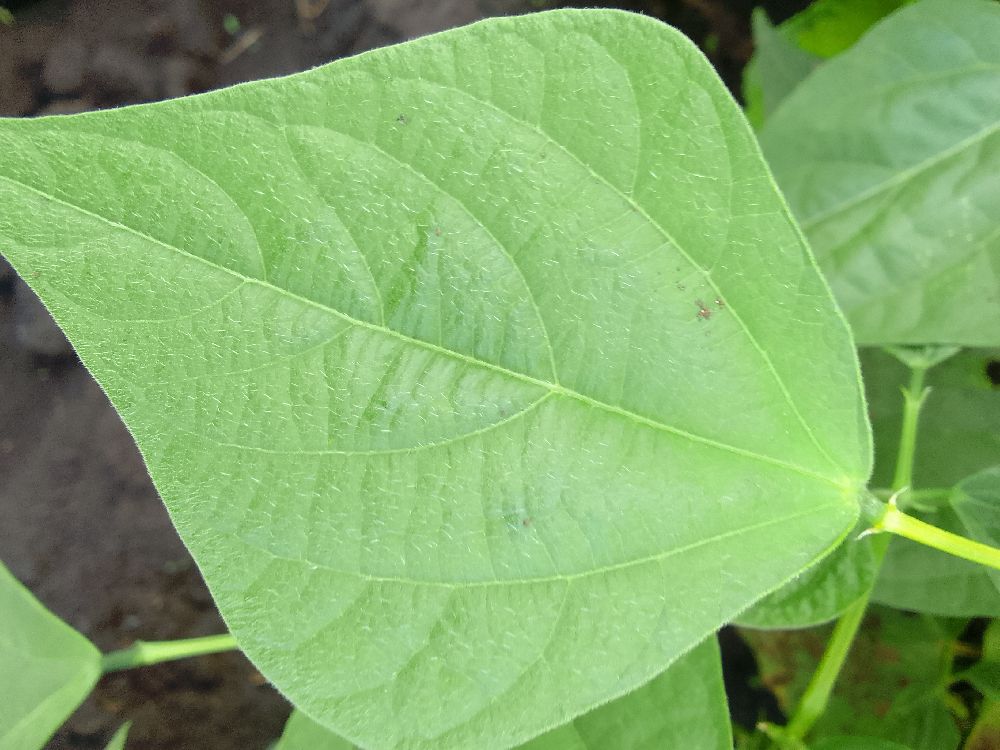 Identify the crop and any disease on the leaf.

common bean, healthy
